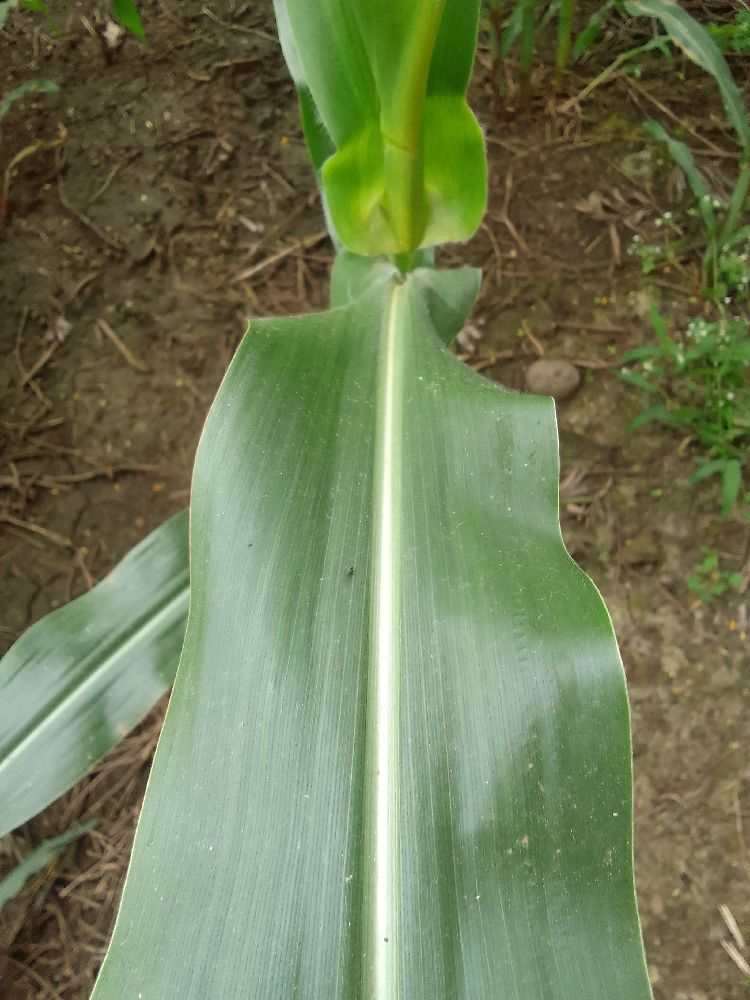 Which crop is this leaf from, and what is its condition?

maize, healthy
